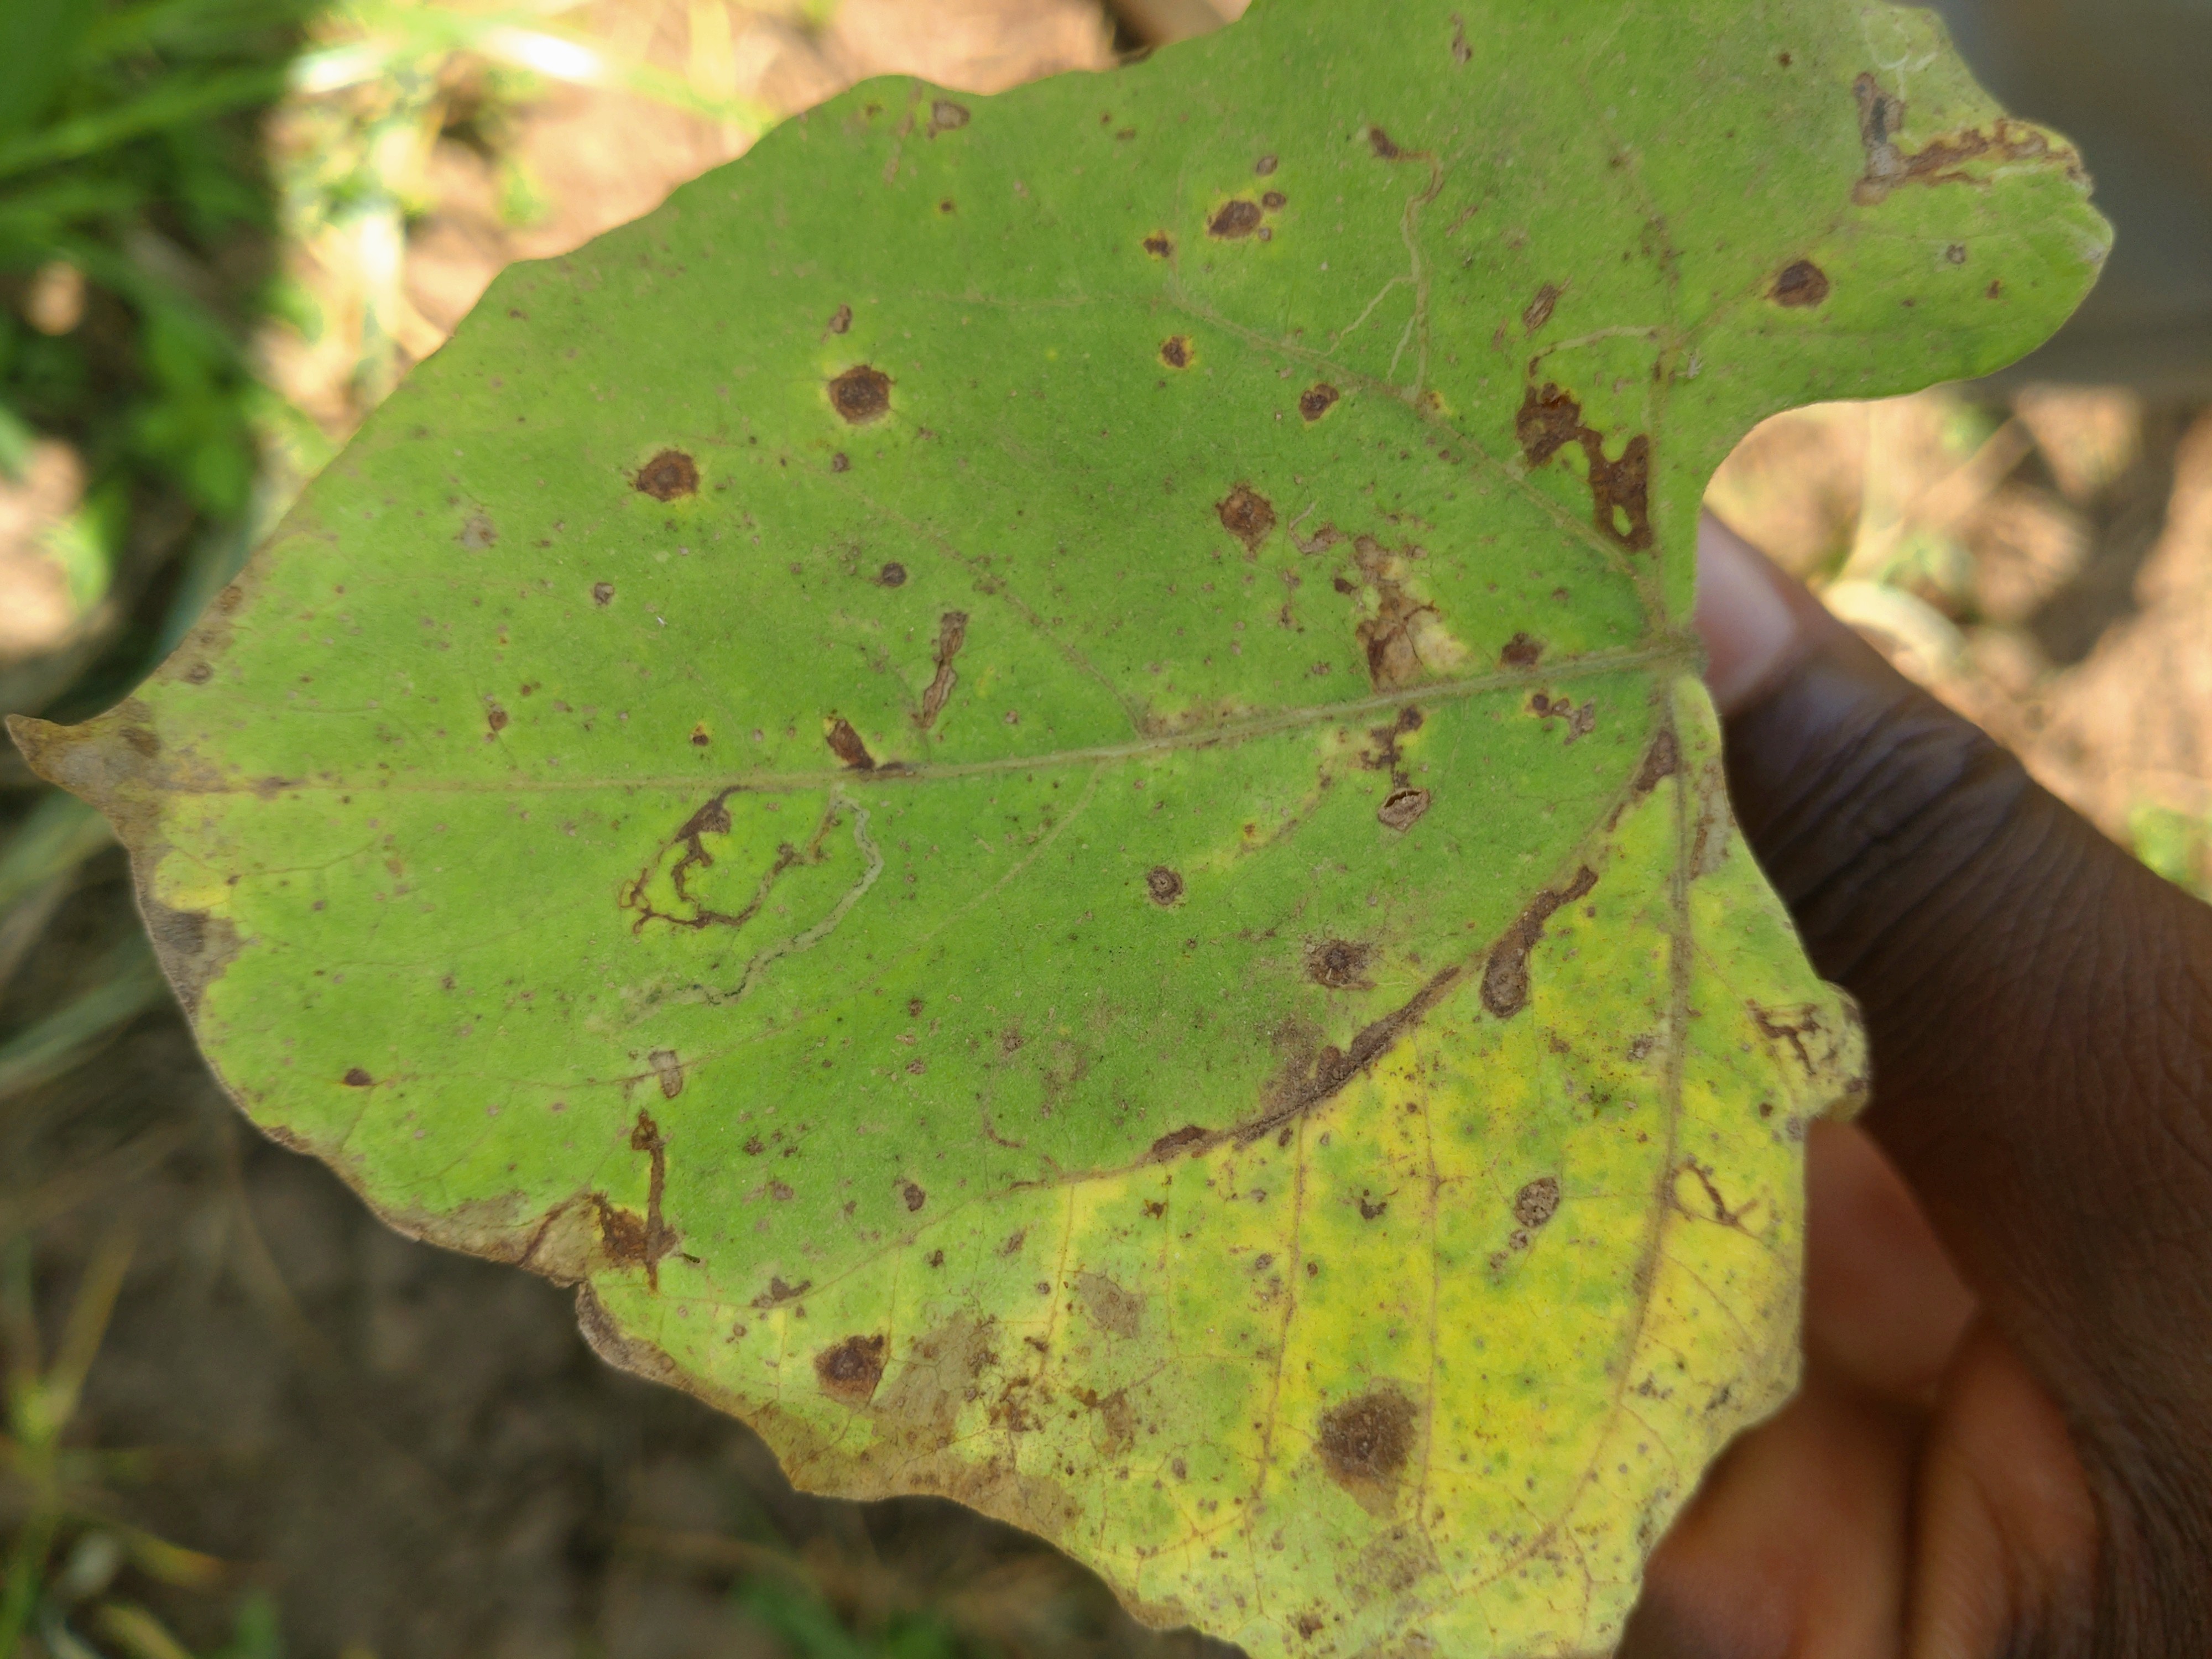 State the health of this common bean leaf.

anthracnose
